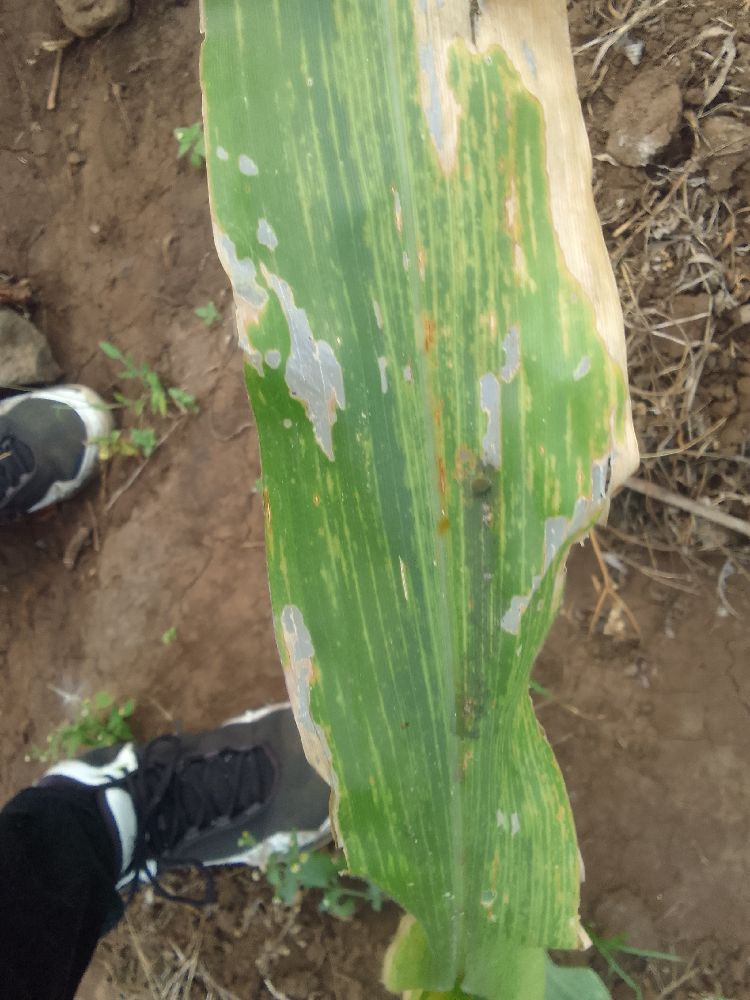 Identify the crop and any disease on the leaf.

maize, maize lethal necrosis
